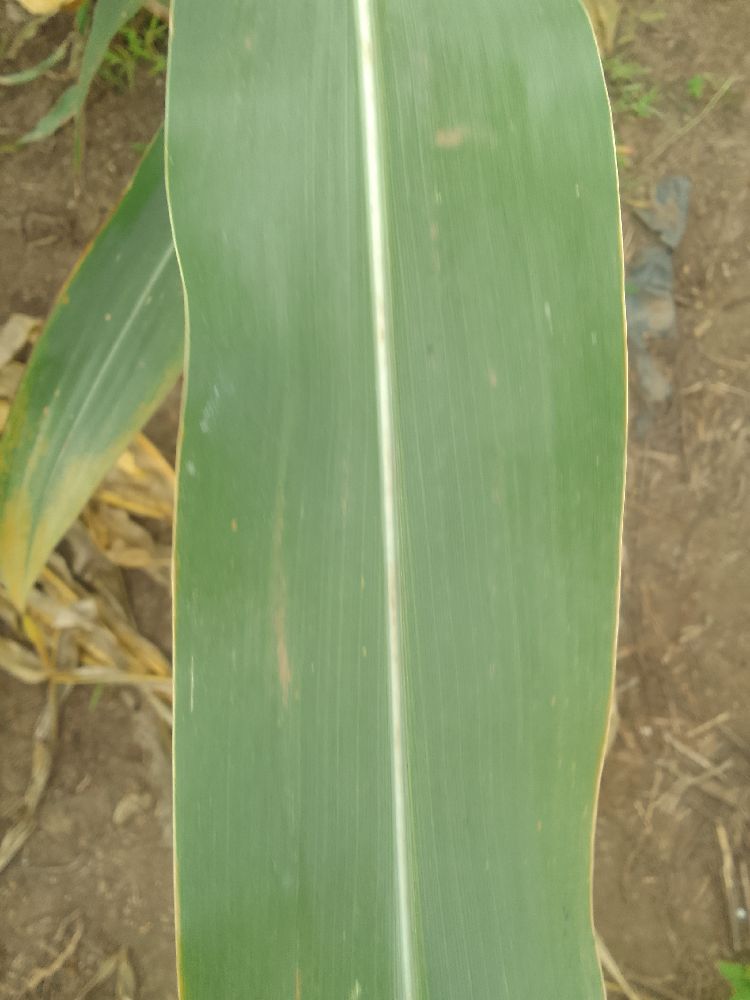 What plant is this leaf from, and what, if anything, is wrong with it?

maize, healthy
